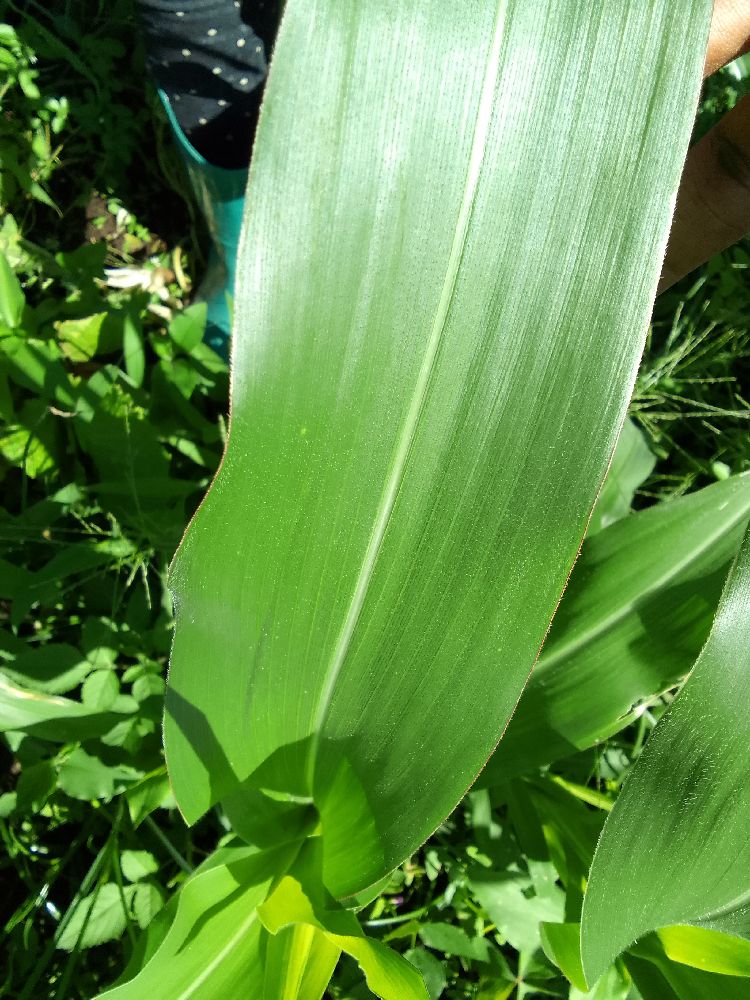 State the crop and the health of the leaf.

maize, healthy
